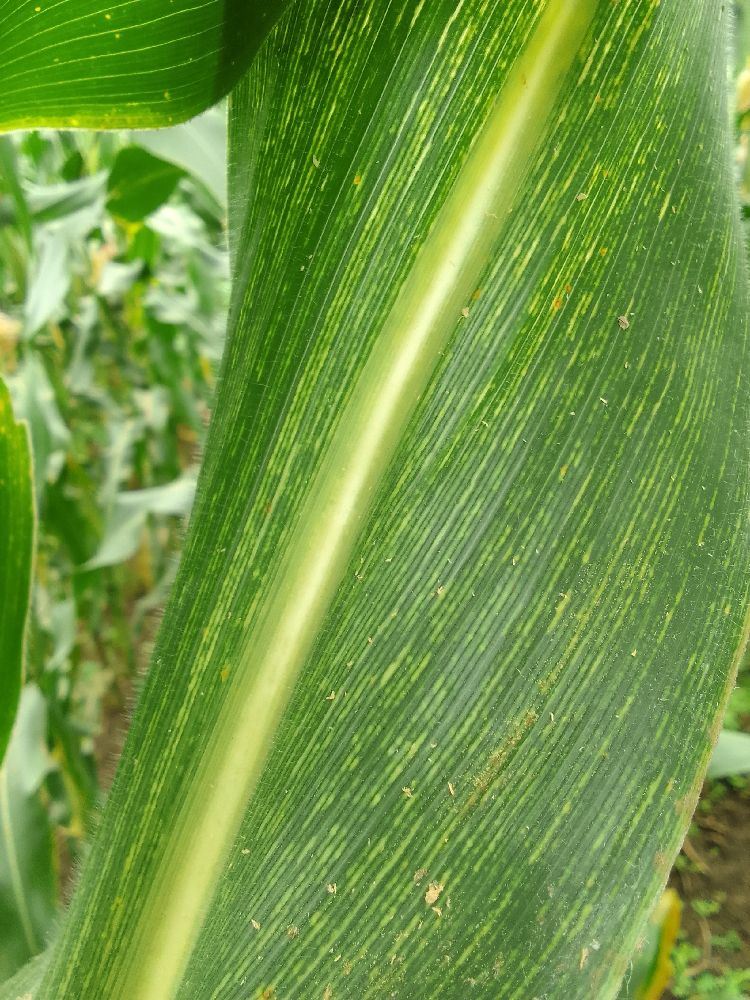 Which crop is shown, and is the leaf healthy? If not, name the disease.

maize, maize streak virus
